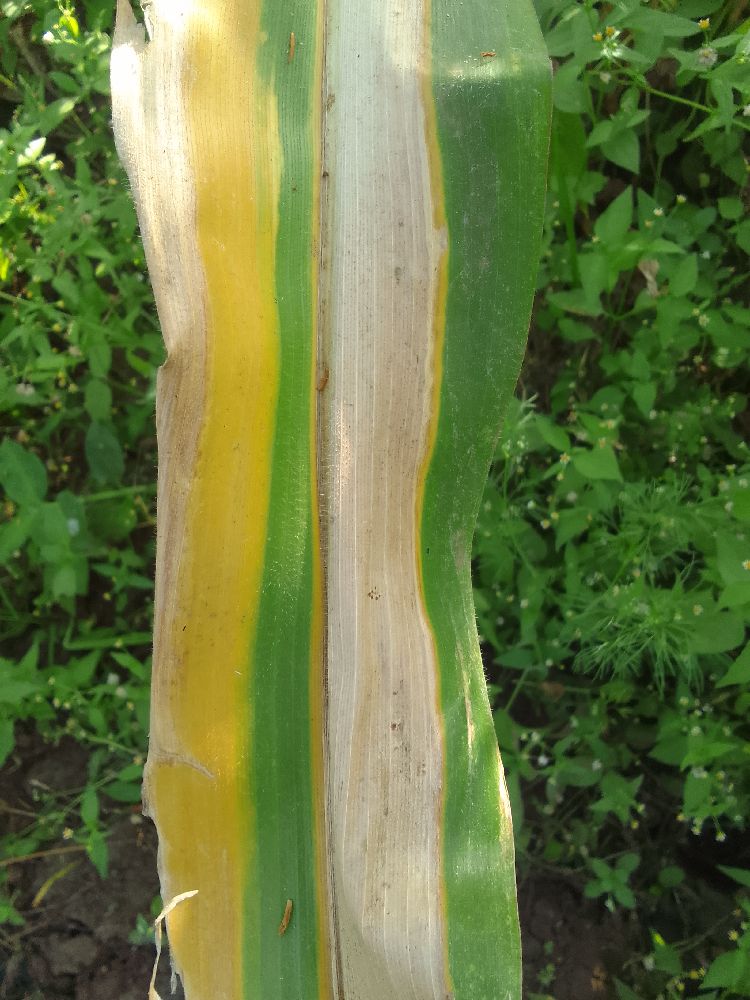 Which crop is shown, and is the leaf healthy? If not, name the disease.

maize, maize lethal necrosis
